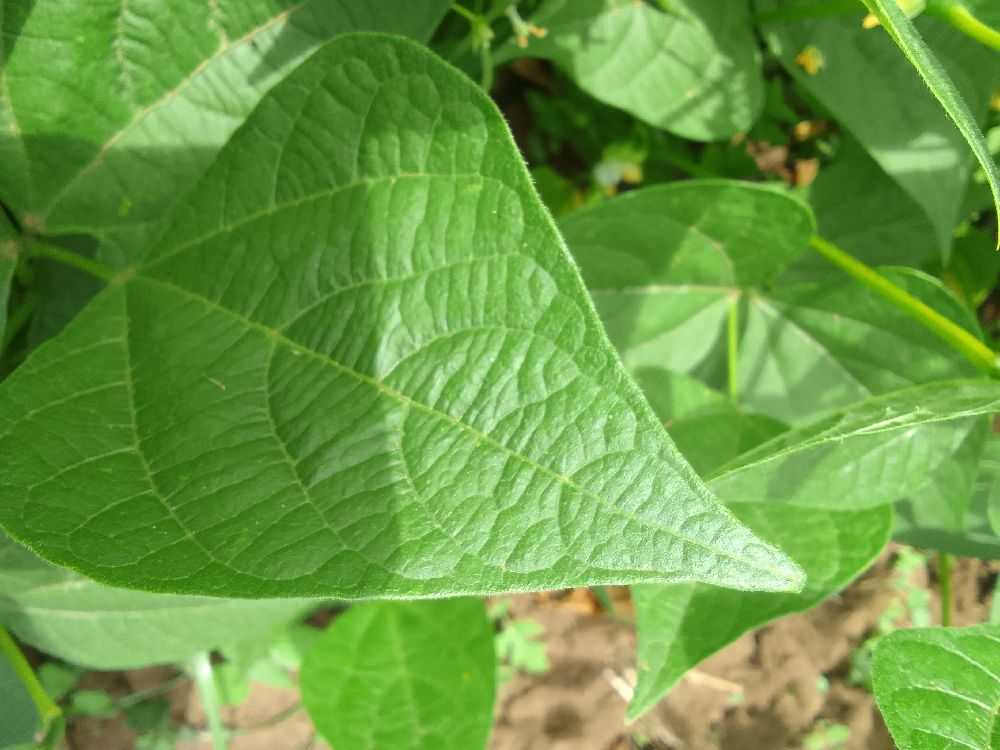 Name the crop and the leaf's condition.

common bean, healthy
